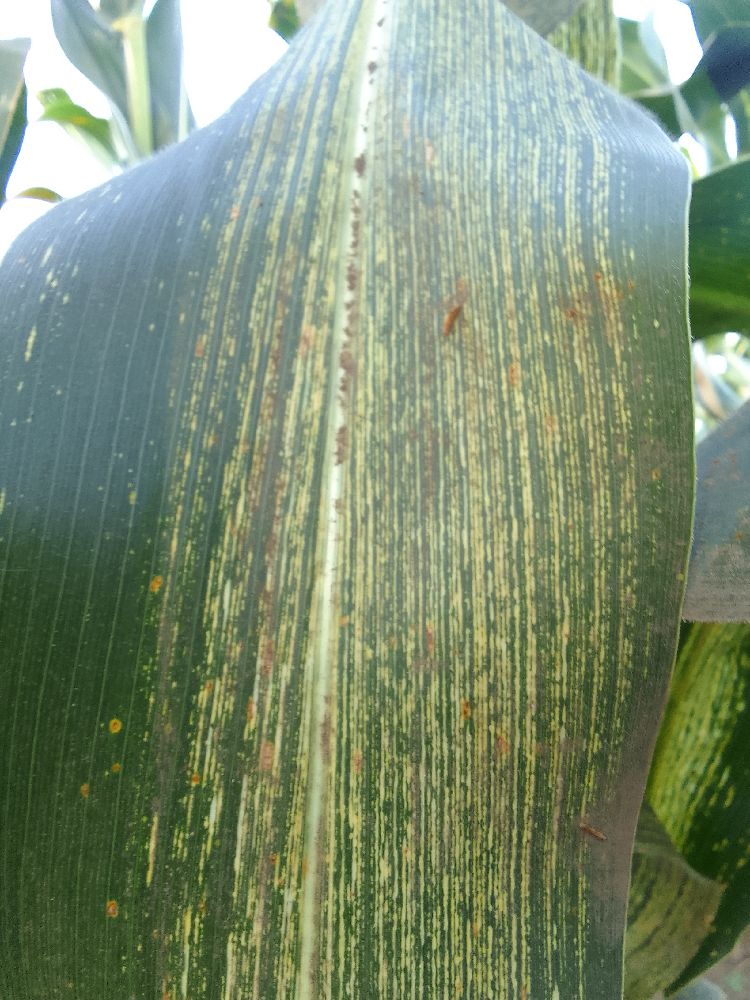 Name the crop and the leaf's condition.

maize, maize streak virus
